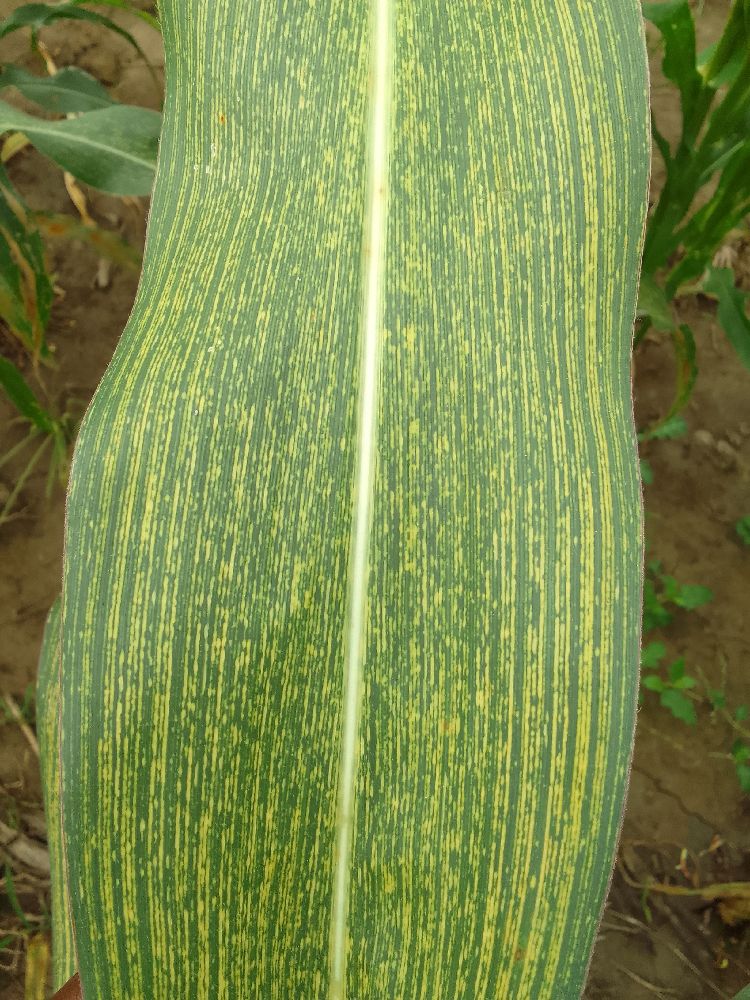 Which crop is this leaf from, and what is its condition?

maize, maize streak virus
